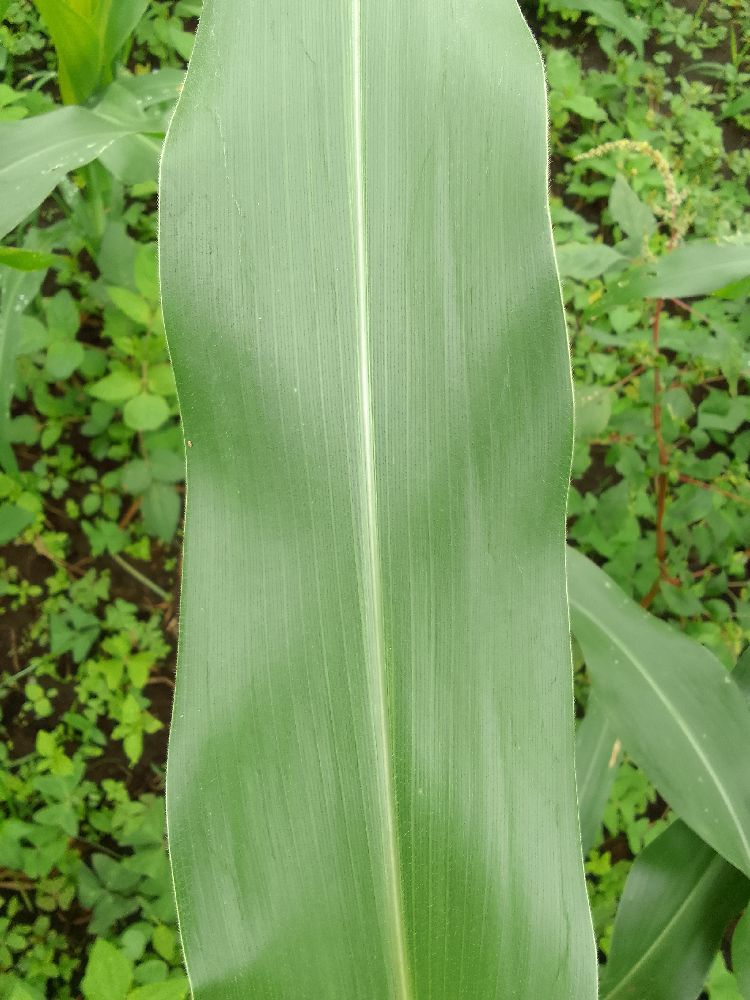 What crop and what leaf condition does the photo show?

maize, healthy
